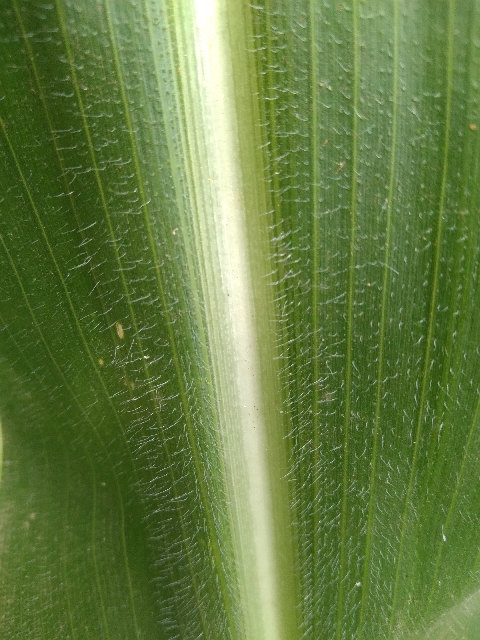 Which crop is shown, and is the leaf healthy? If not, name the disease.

maize, healthy
